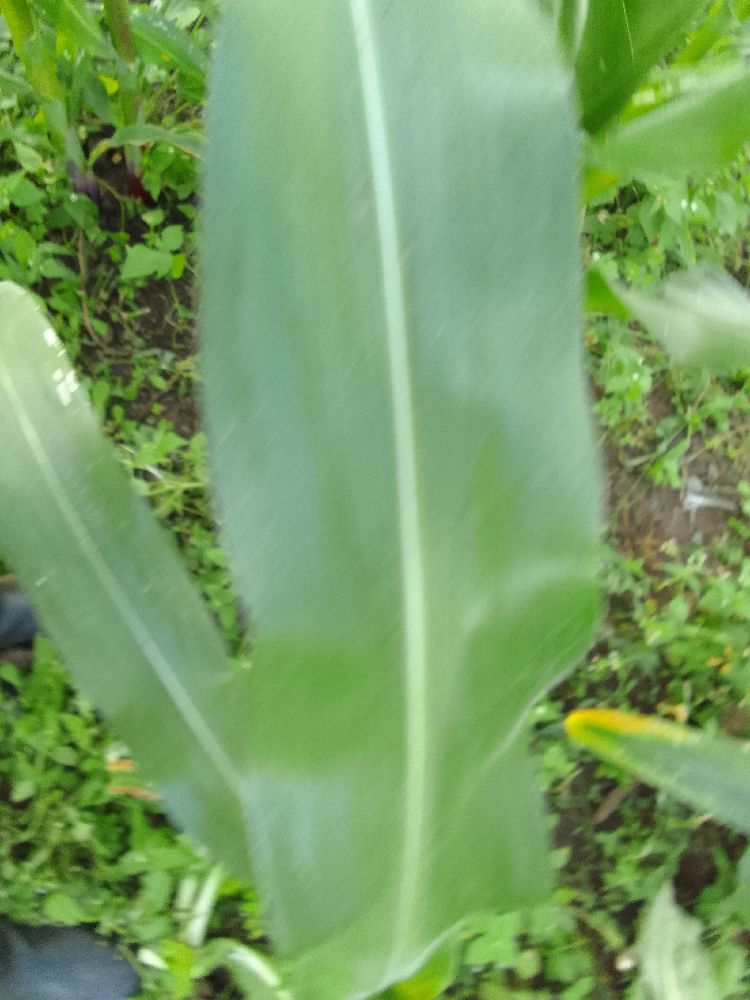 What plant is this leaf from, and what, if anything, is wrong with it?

maize, healthy
